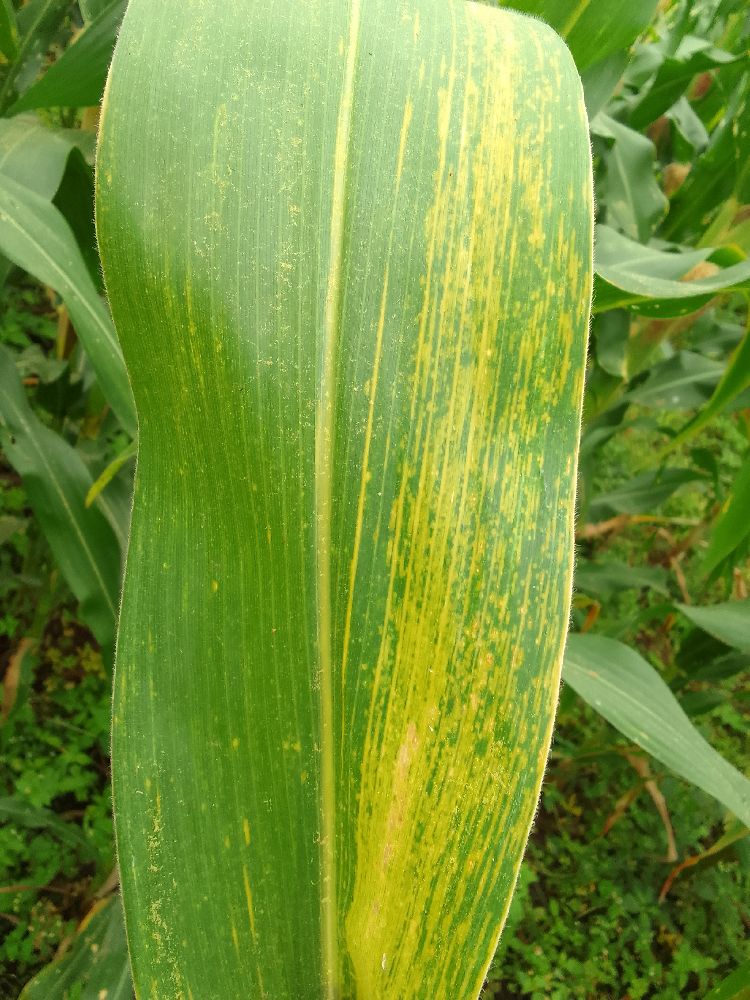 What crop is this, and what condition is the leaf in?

maize, maize lethal necrosis
